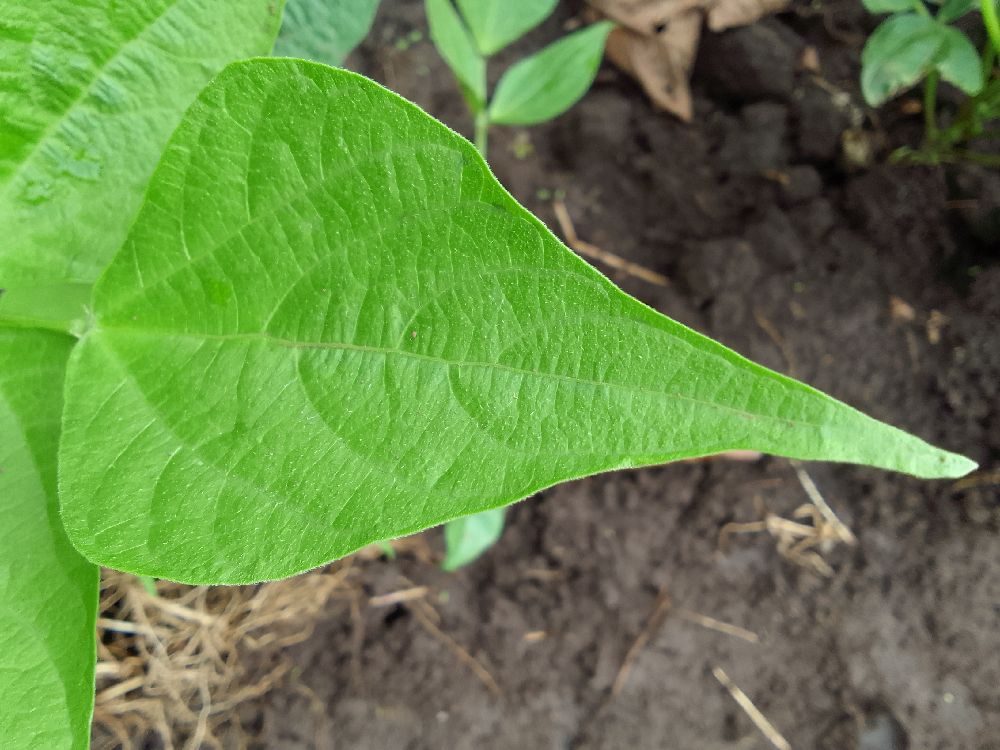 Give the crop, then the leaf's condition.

common bean, healthy
